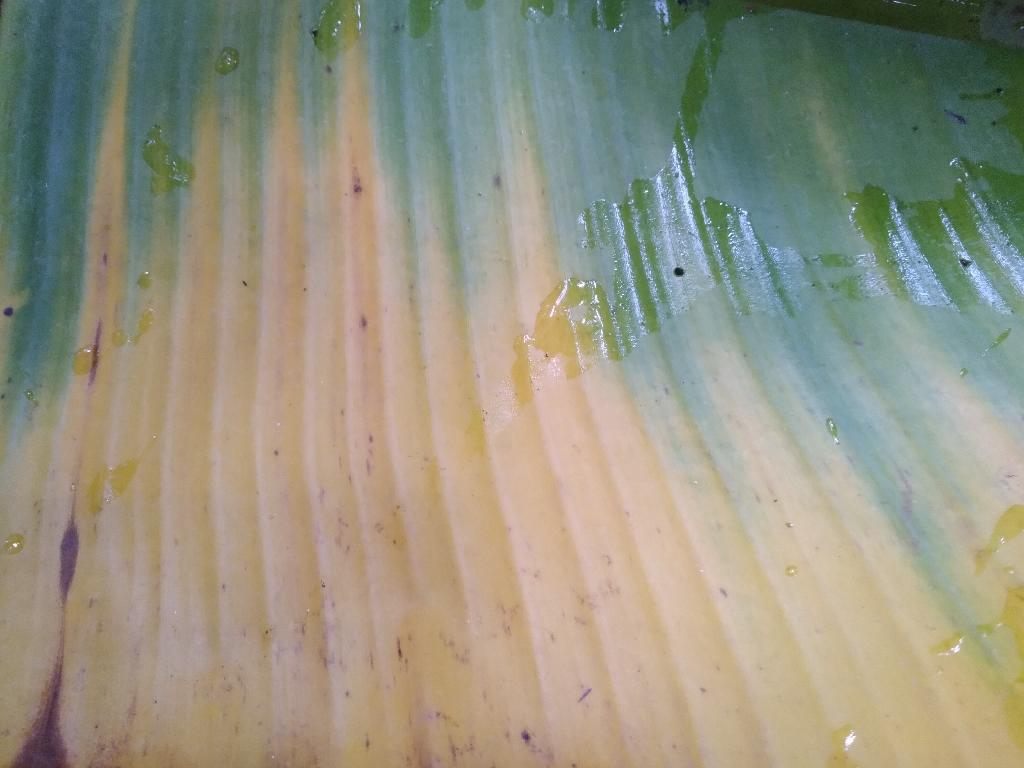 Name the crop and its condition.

banana, fusarium wilt race 1
